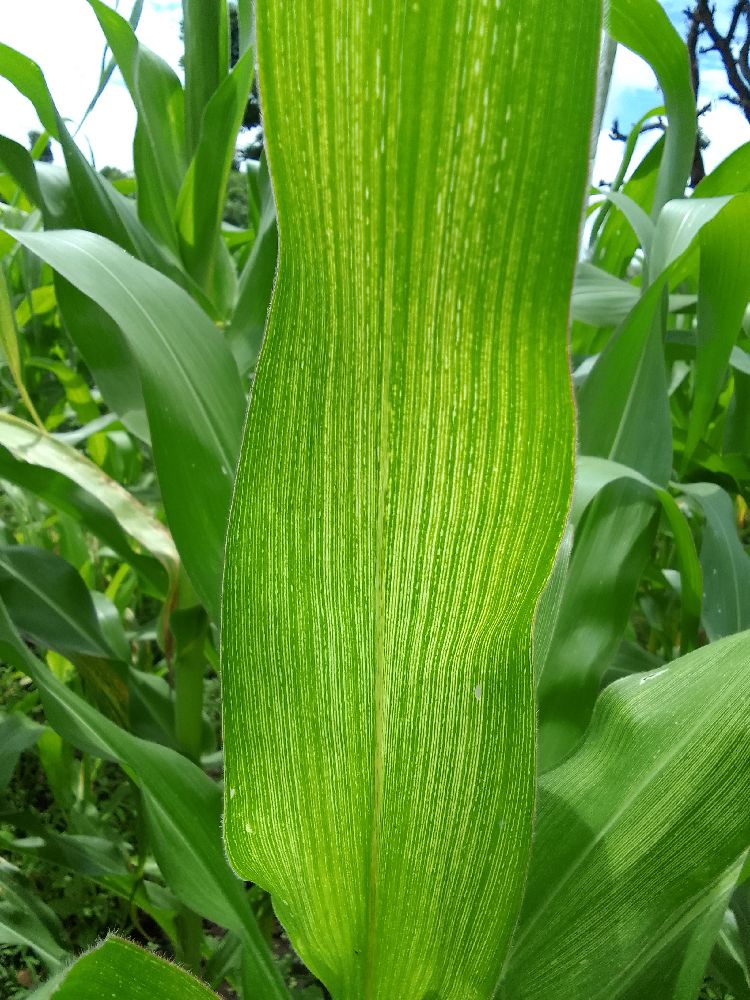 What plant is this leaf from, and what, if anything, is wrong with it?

maize, maize streak virus
